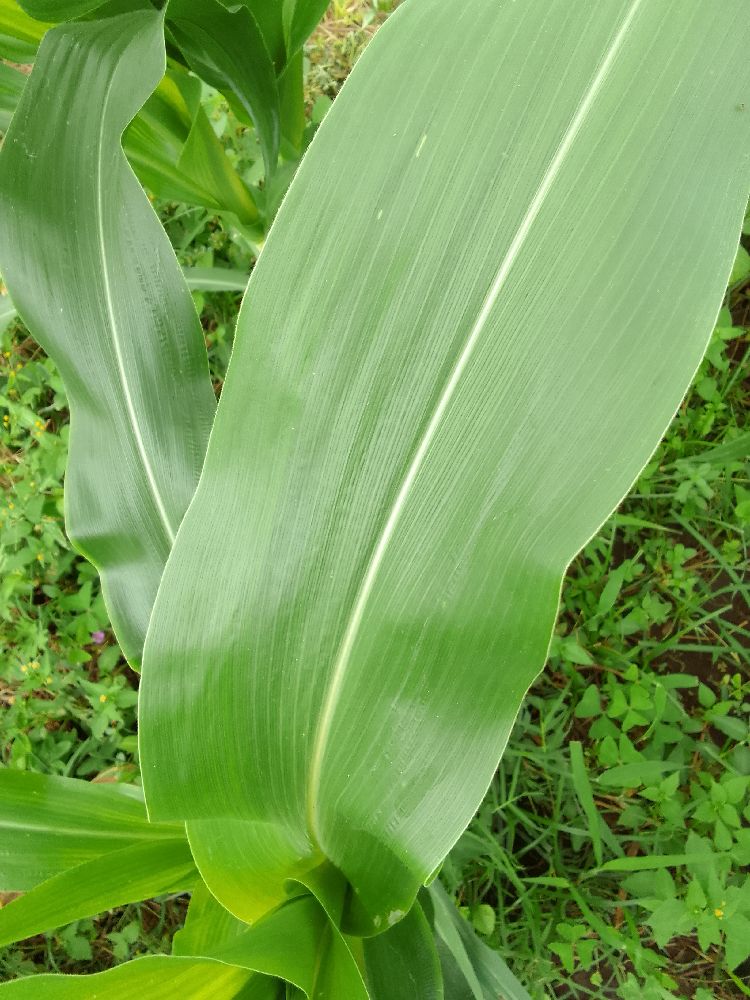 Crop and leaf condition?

maize, healthy
